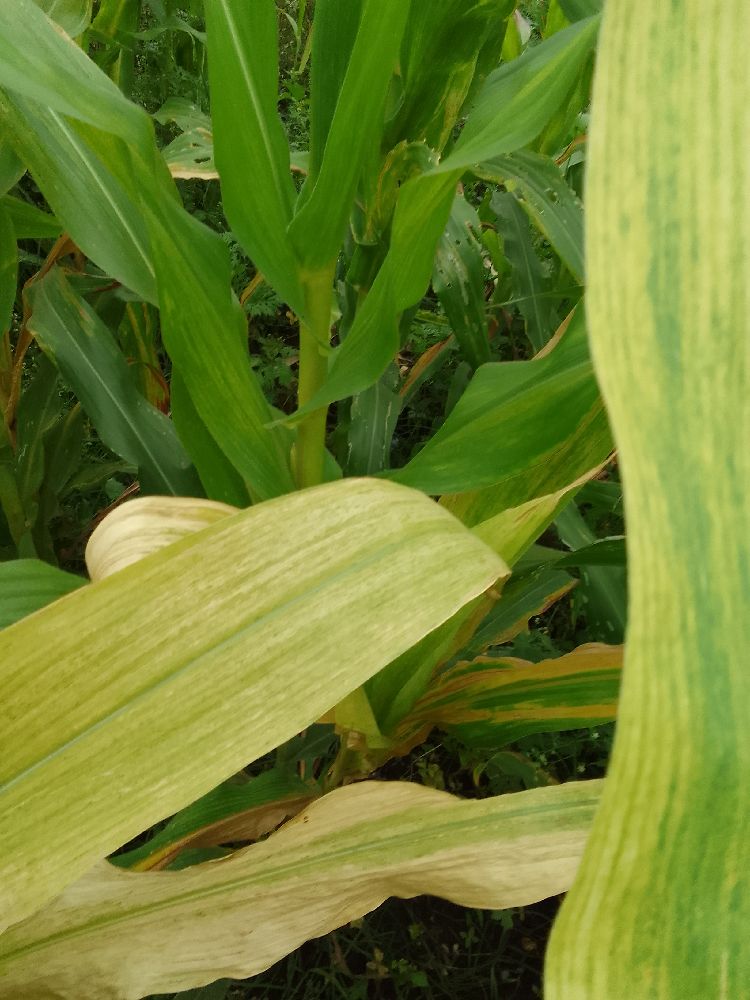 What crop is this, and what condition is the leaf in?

maize, maize lethal necrosis
